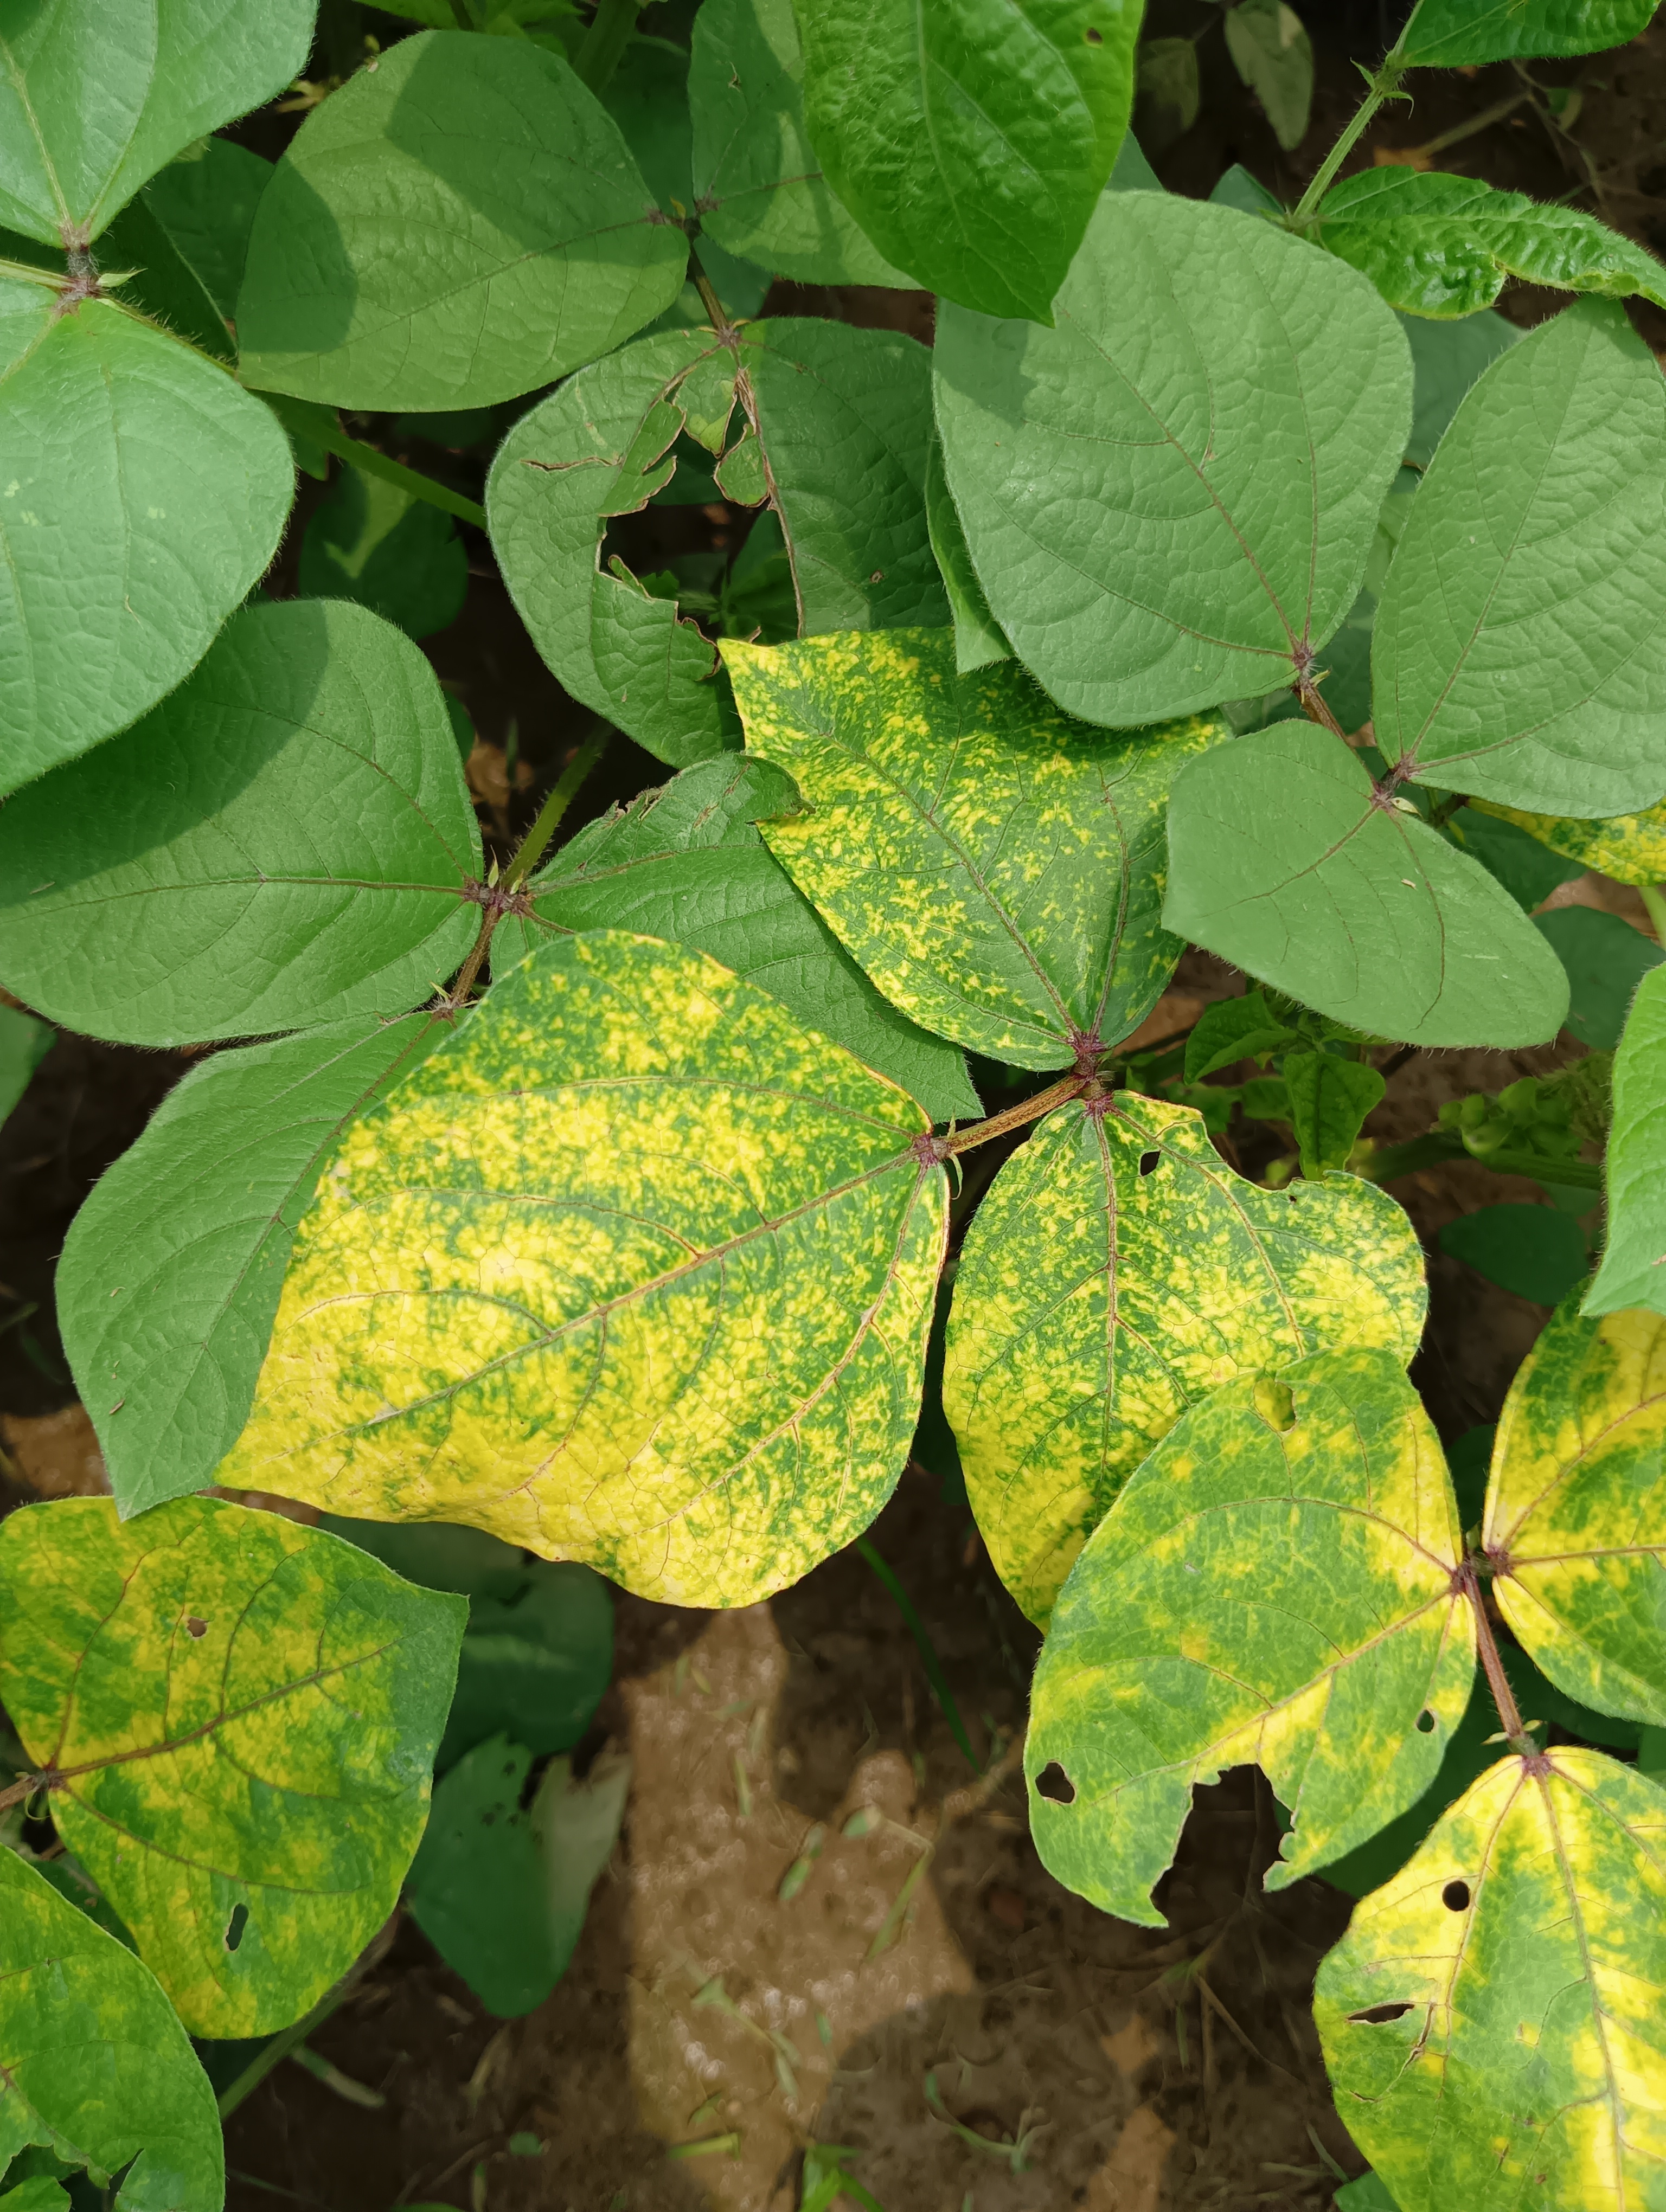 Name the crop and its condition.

mungbean, yellow mosaic
